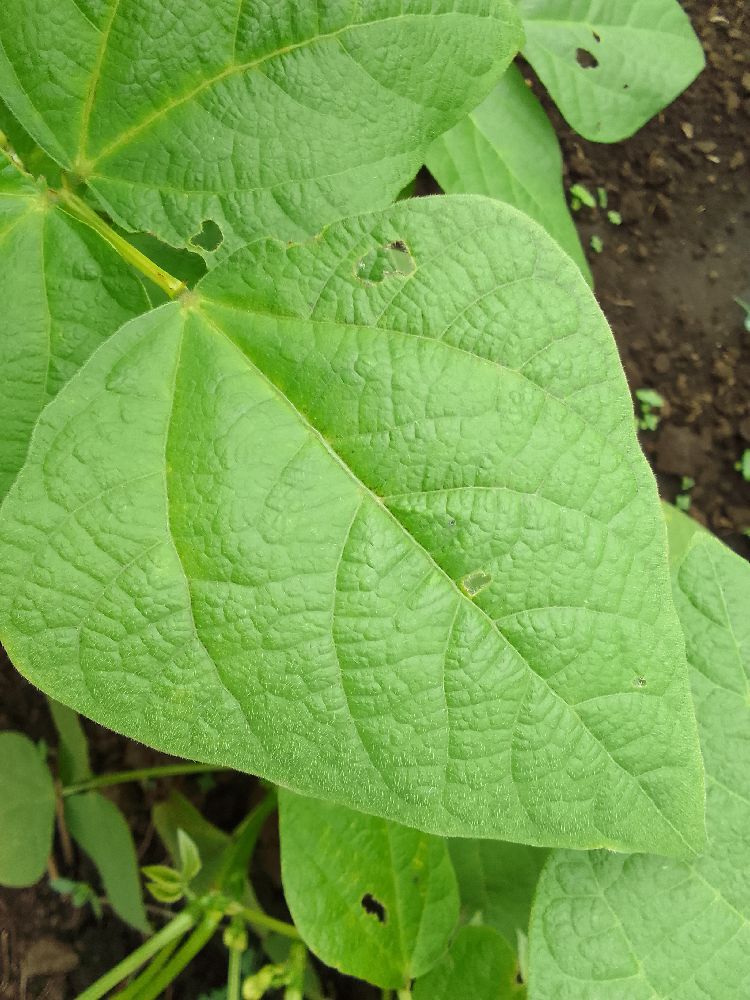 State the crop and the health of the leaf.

common bean, healthy
